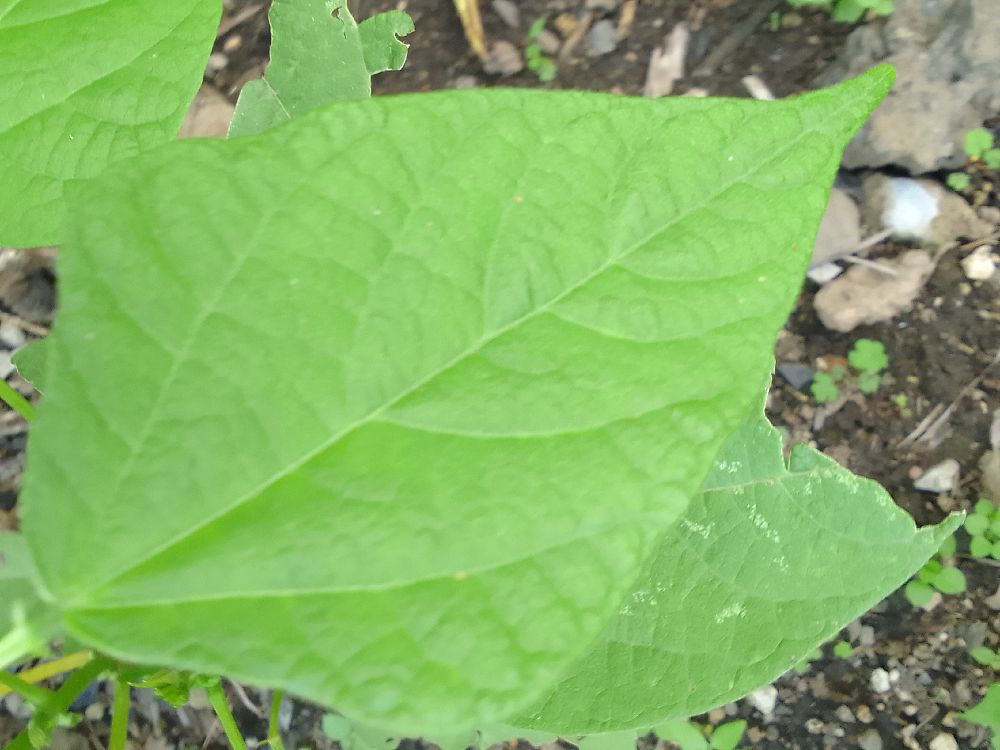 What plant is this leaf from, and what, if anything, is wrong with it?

common bean, healthy
